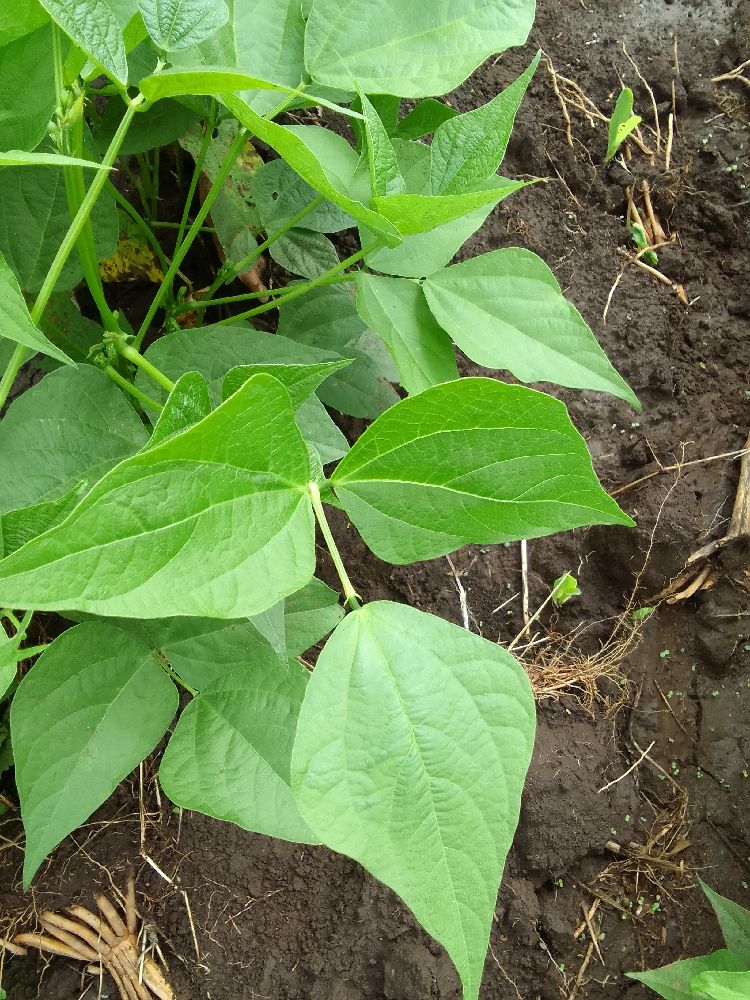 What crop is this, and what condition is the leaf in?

common bean, healthy
